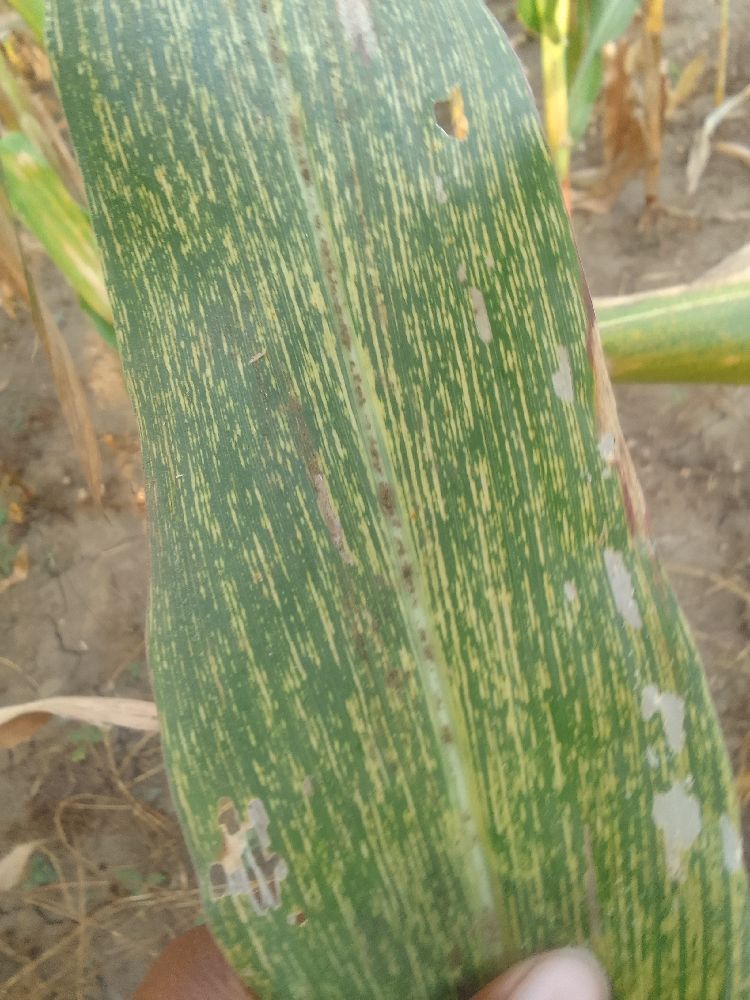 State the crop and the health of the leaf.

maize, maize streak virus
